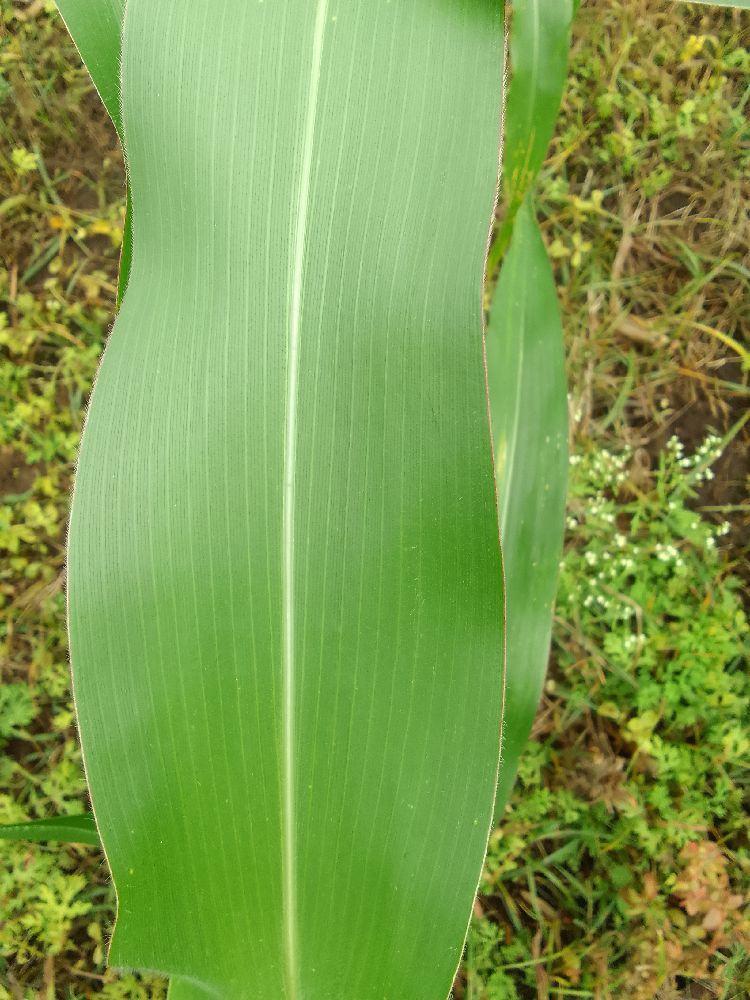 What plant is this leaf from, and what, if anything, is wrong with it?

maize, healthy
